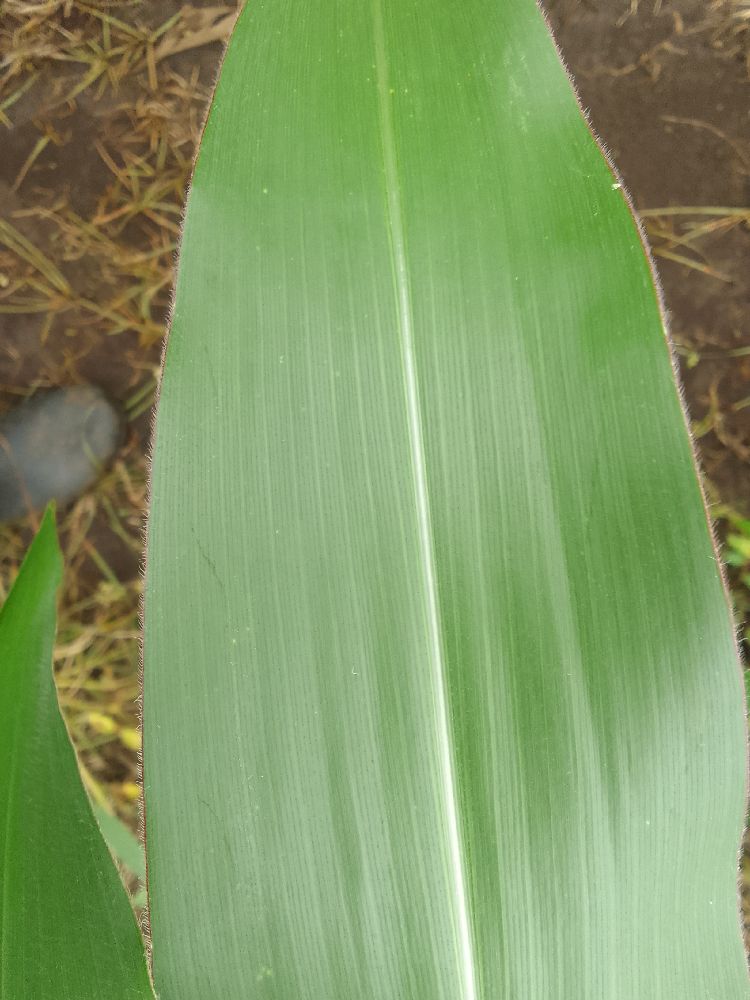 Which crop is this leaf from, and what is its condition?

maize, healthy
